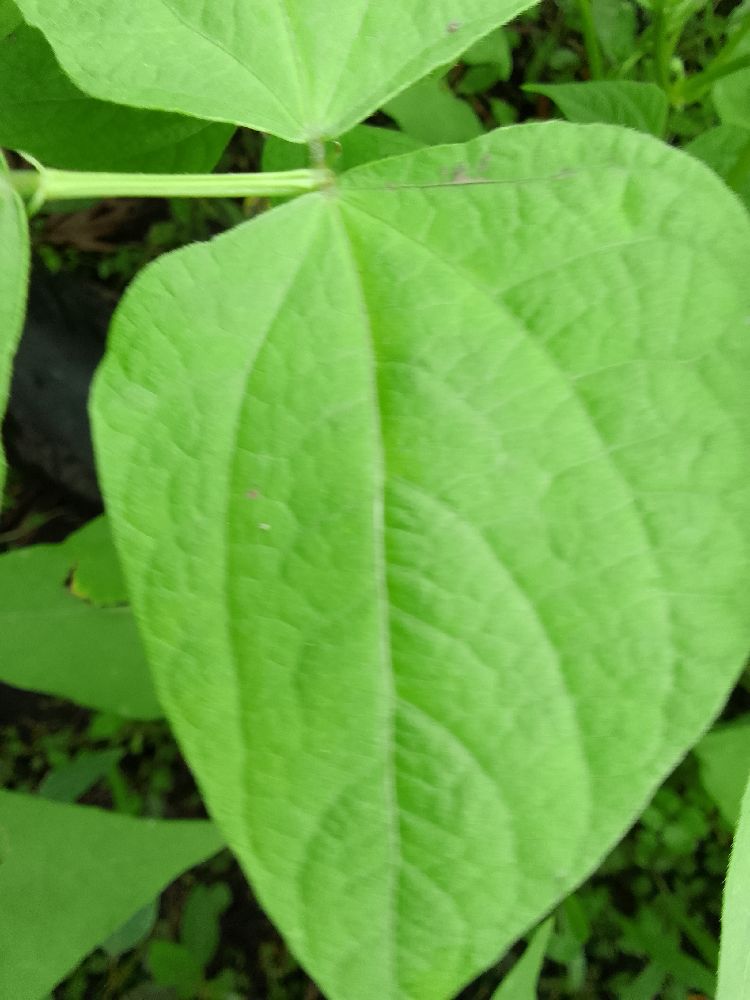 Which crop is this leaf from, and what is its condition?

common bean, healthy
